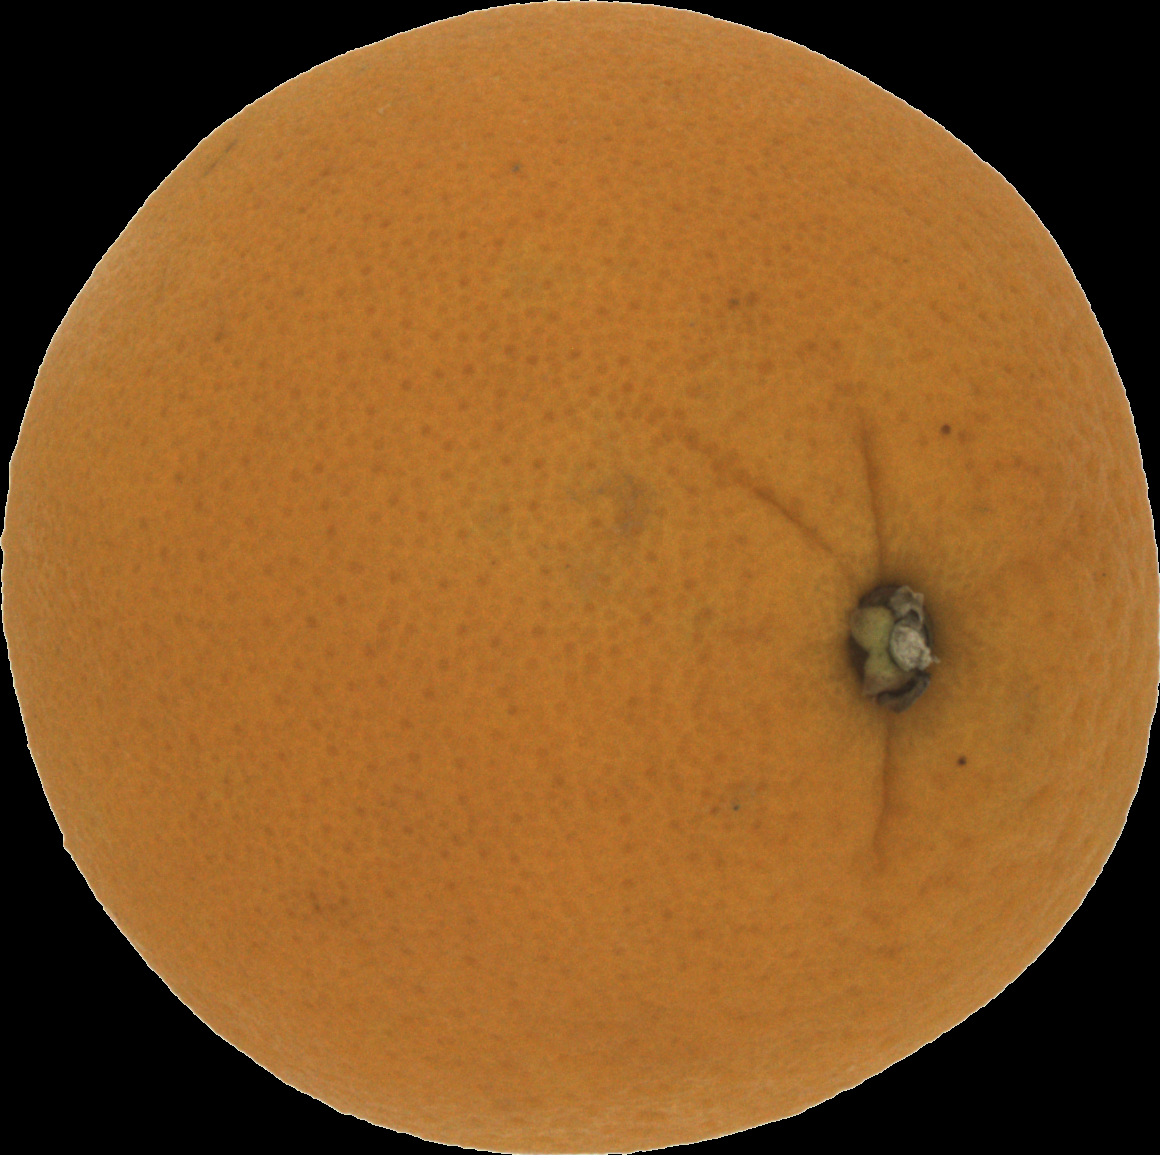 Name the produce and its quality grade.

orange, good
